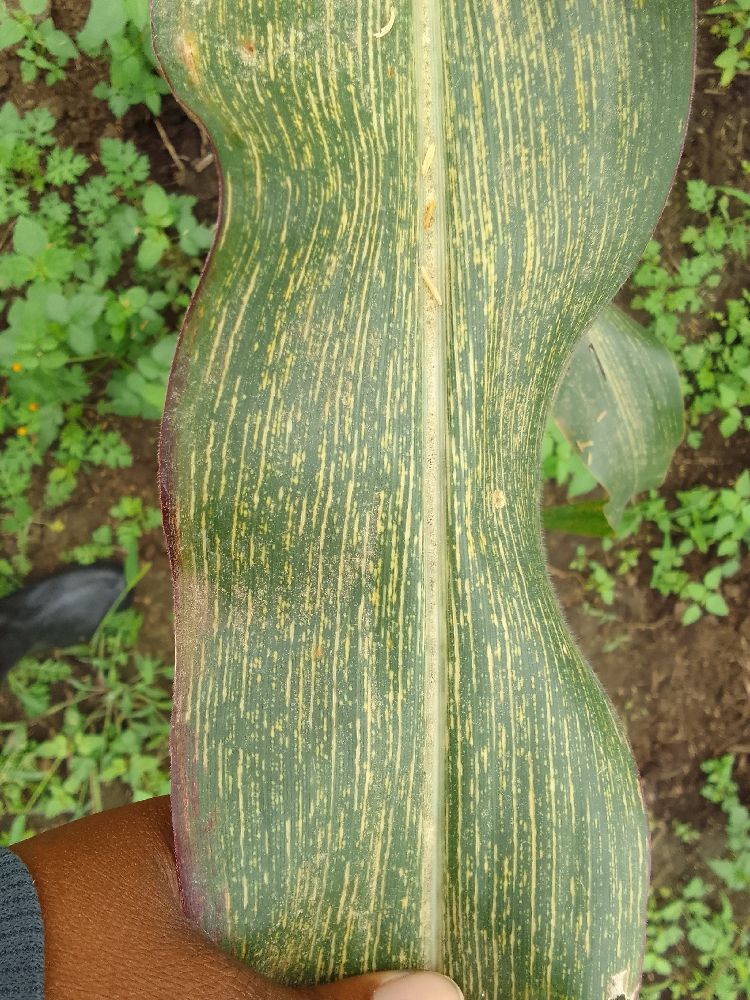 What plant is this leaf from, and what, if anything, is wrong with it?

maize, maize streak virus
